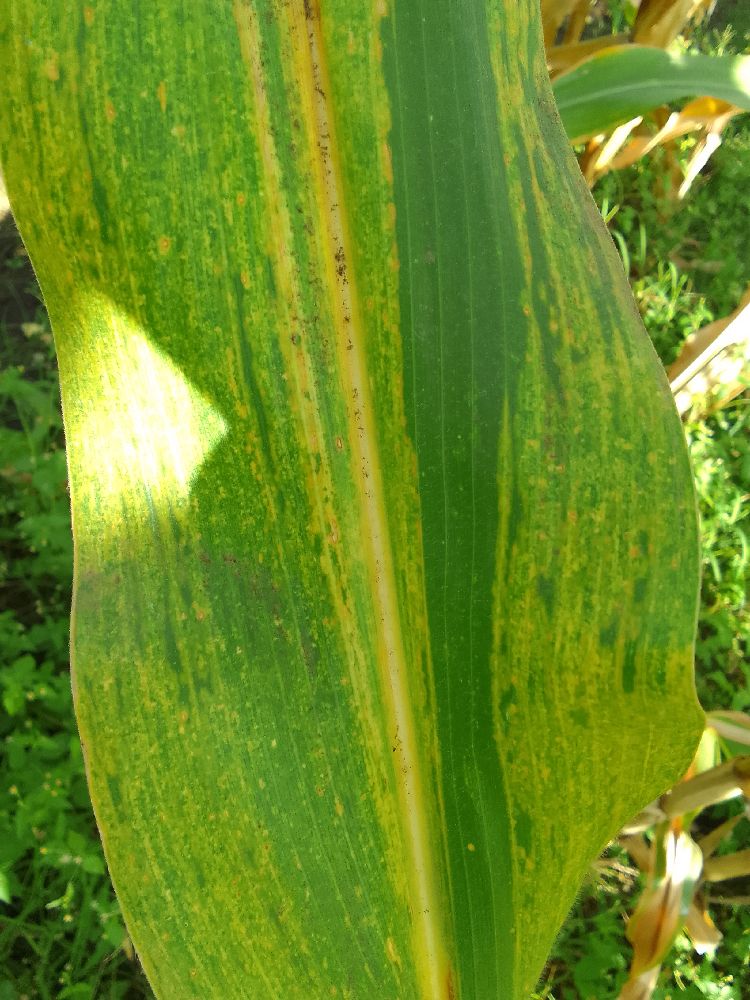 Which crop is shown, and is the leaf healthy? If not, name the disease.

maize, maize lethal necrosis
